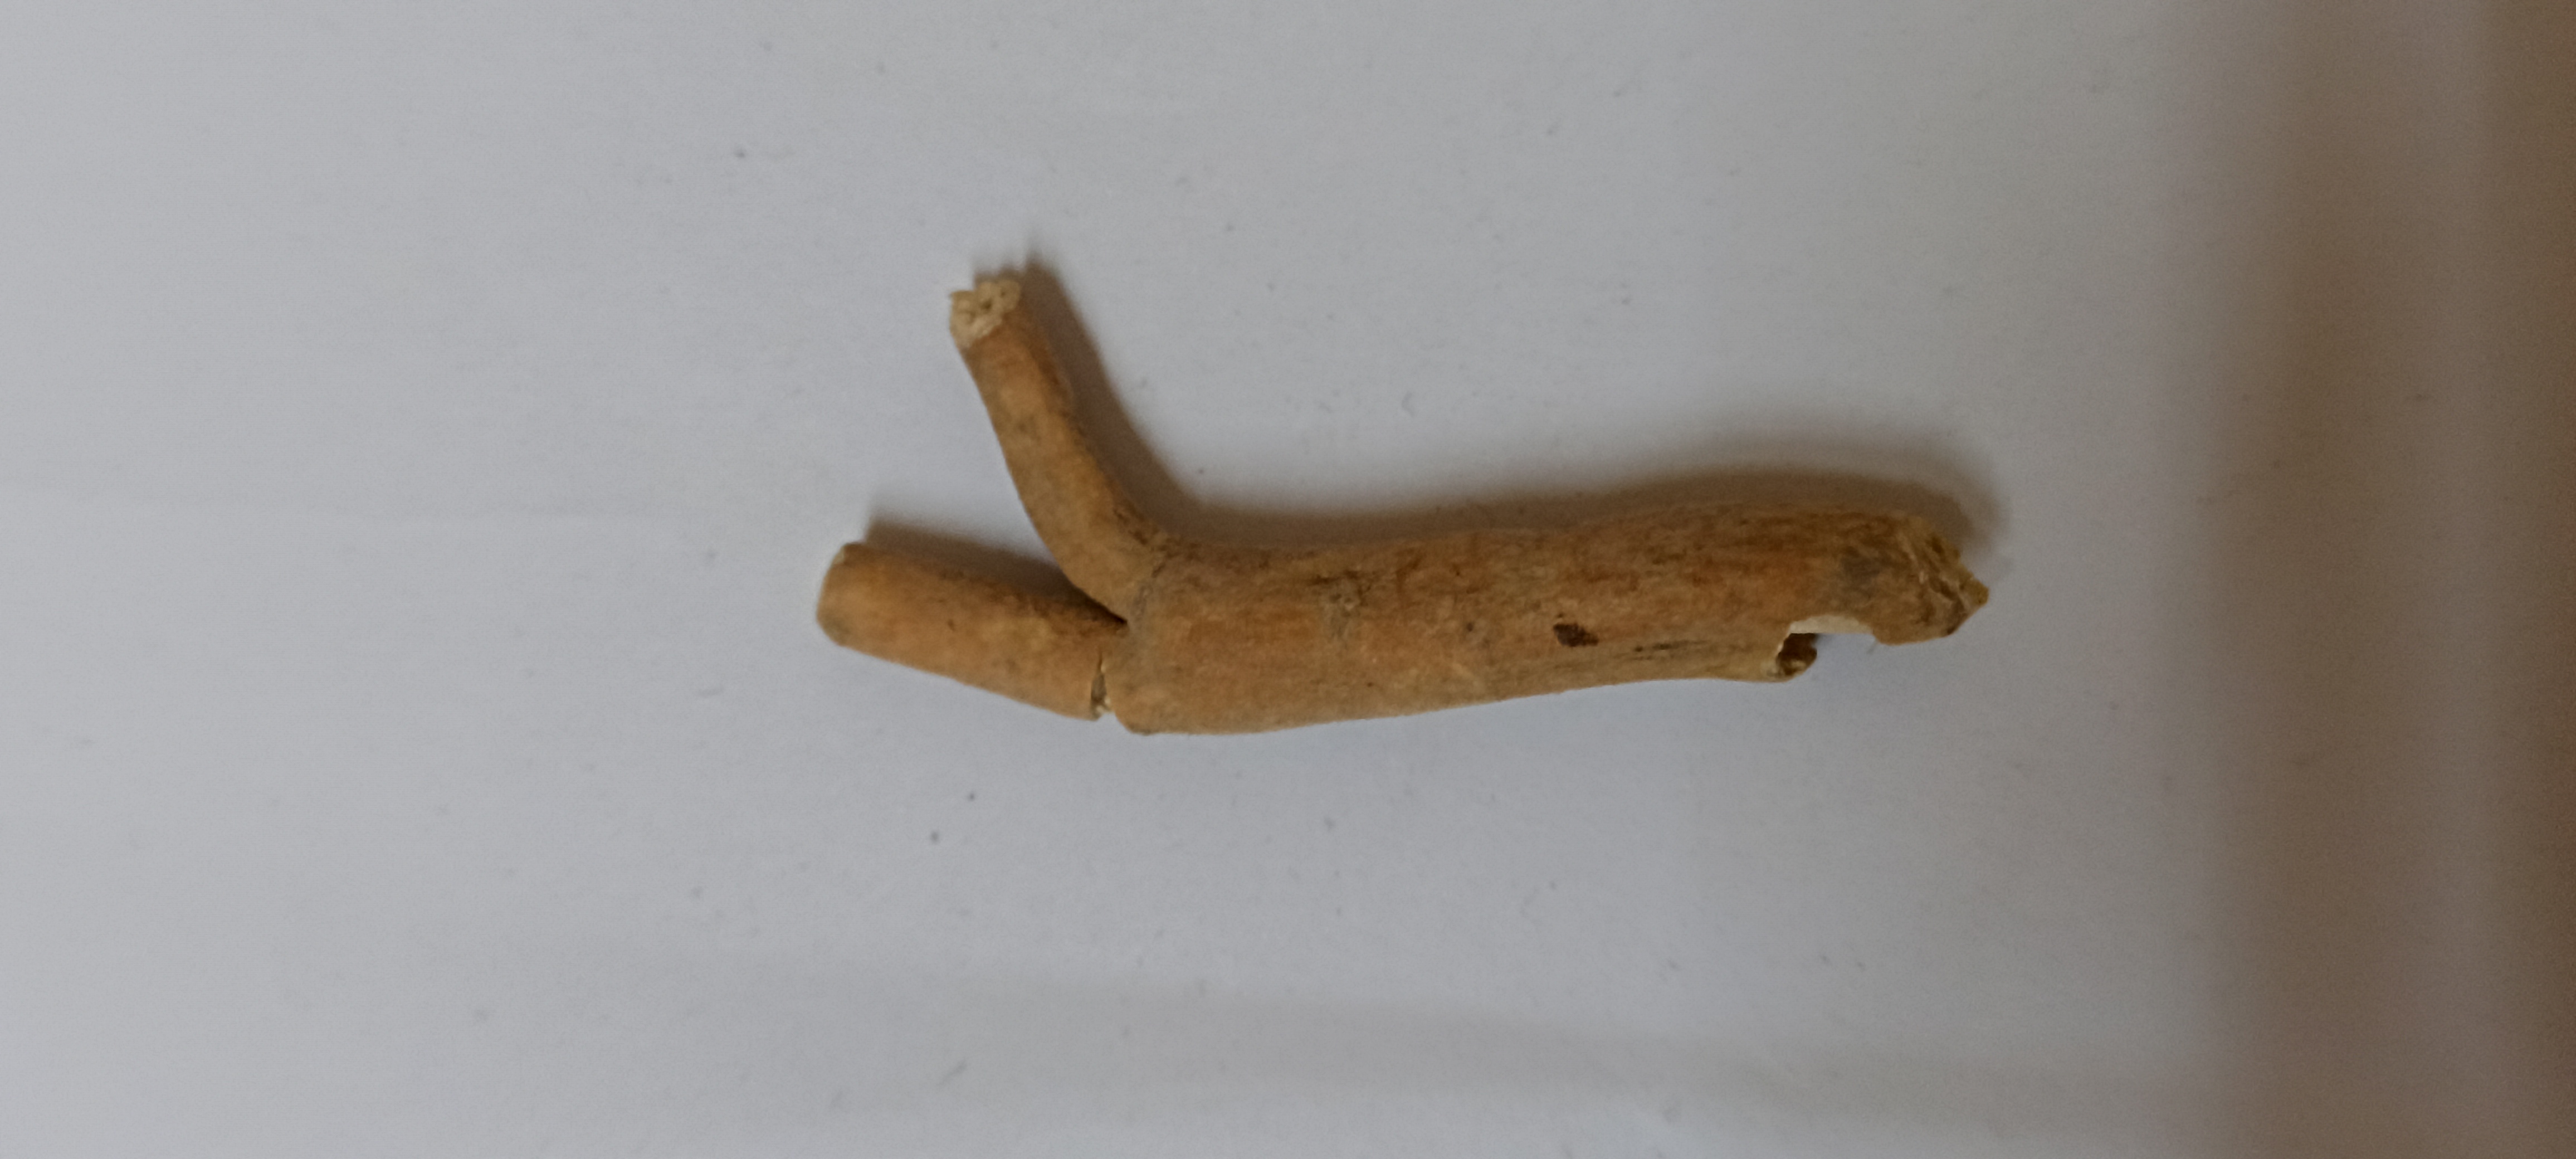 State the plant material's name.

ashwagandha
